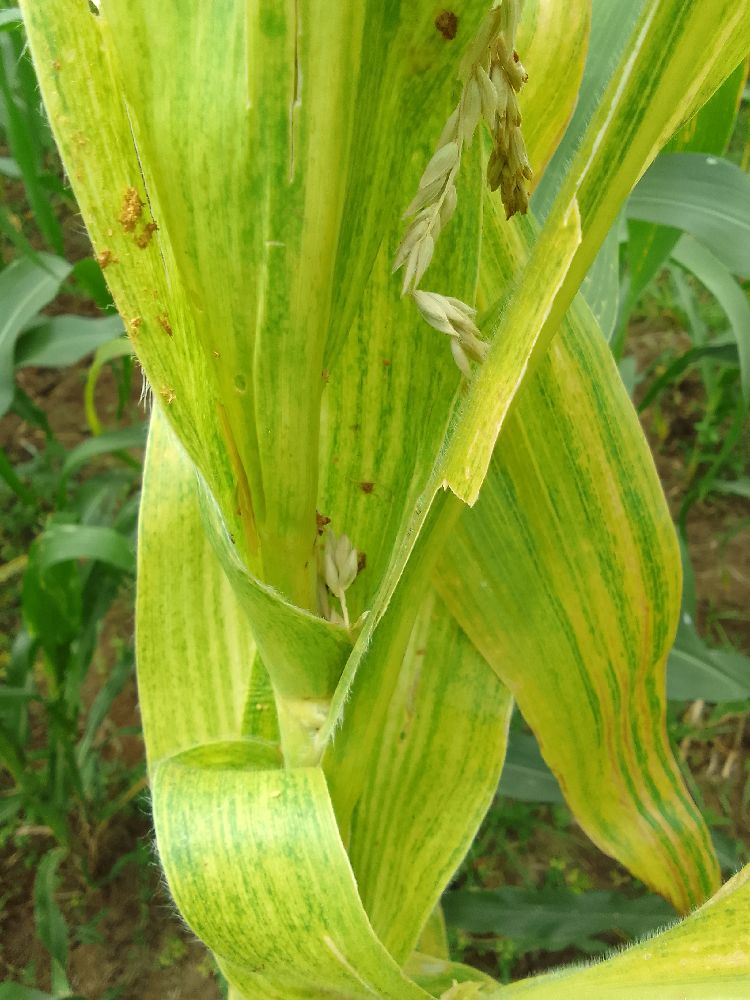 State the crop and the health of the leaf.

maize, maize lethal necrosis
